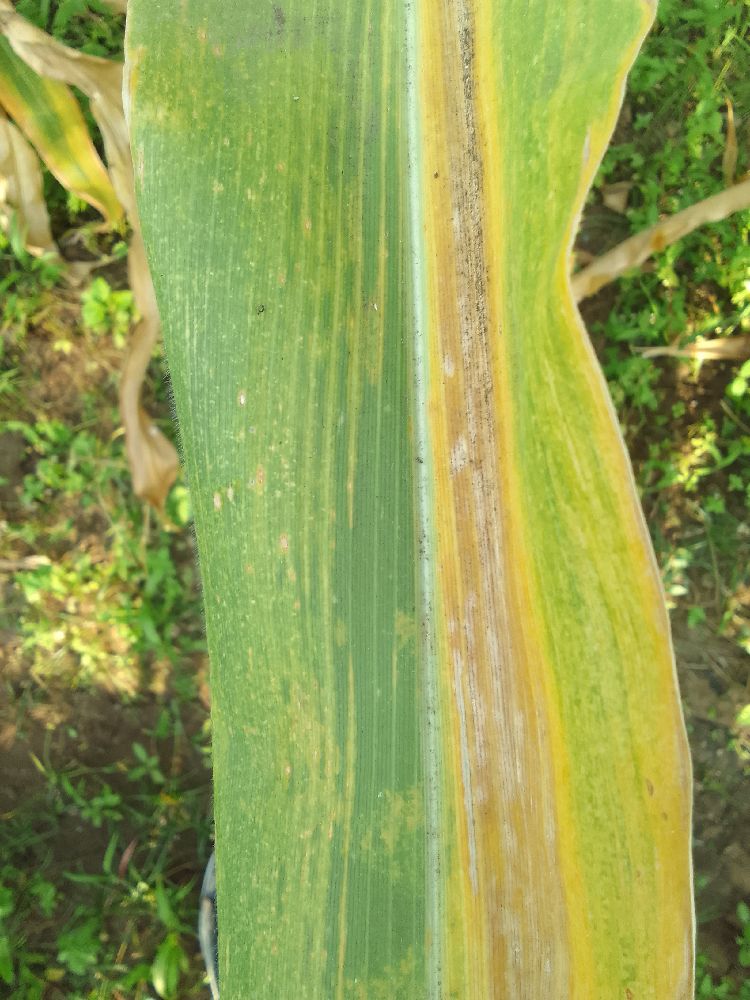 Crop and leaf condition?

maize, maize lethal necrosis
